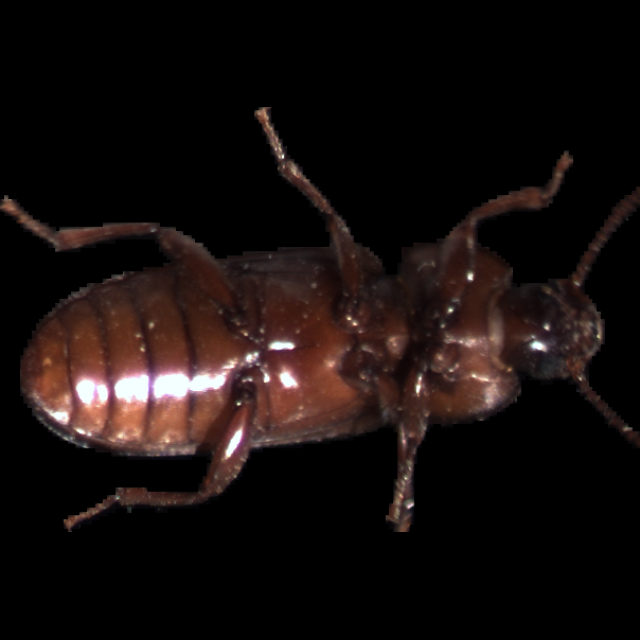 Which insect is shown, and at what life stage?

mealworm beetle
